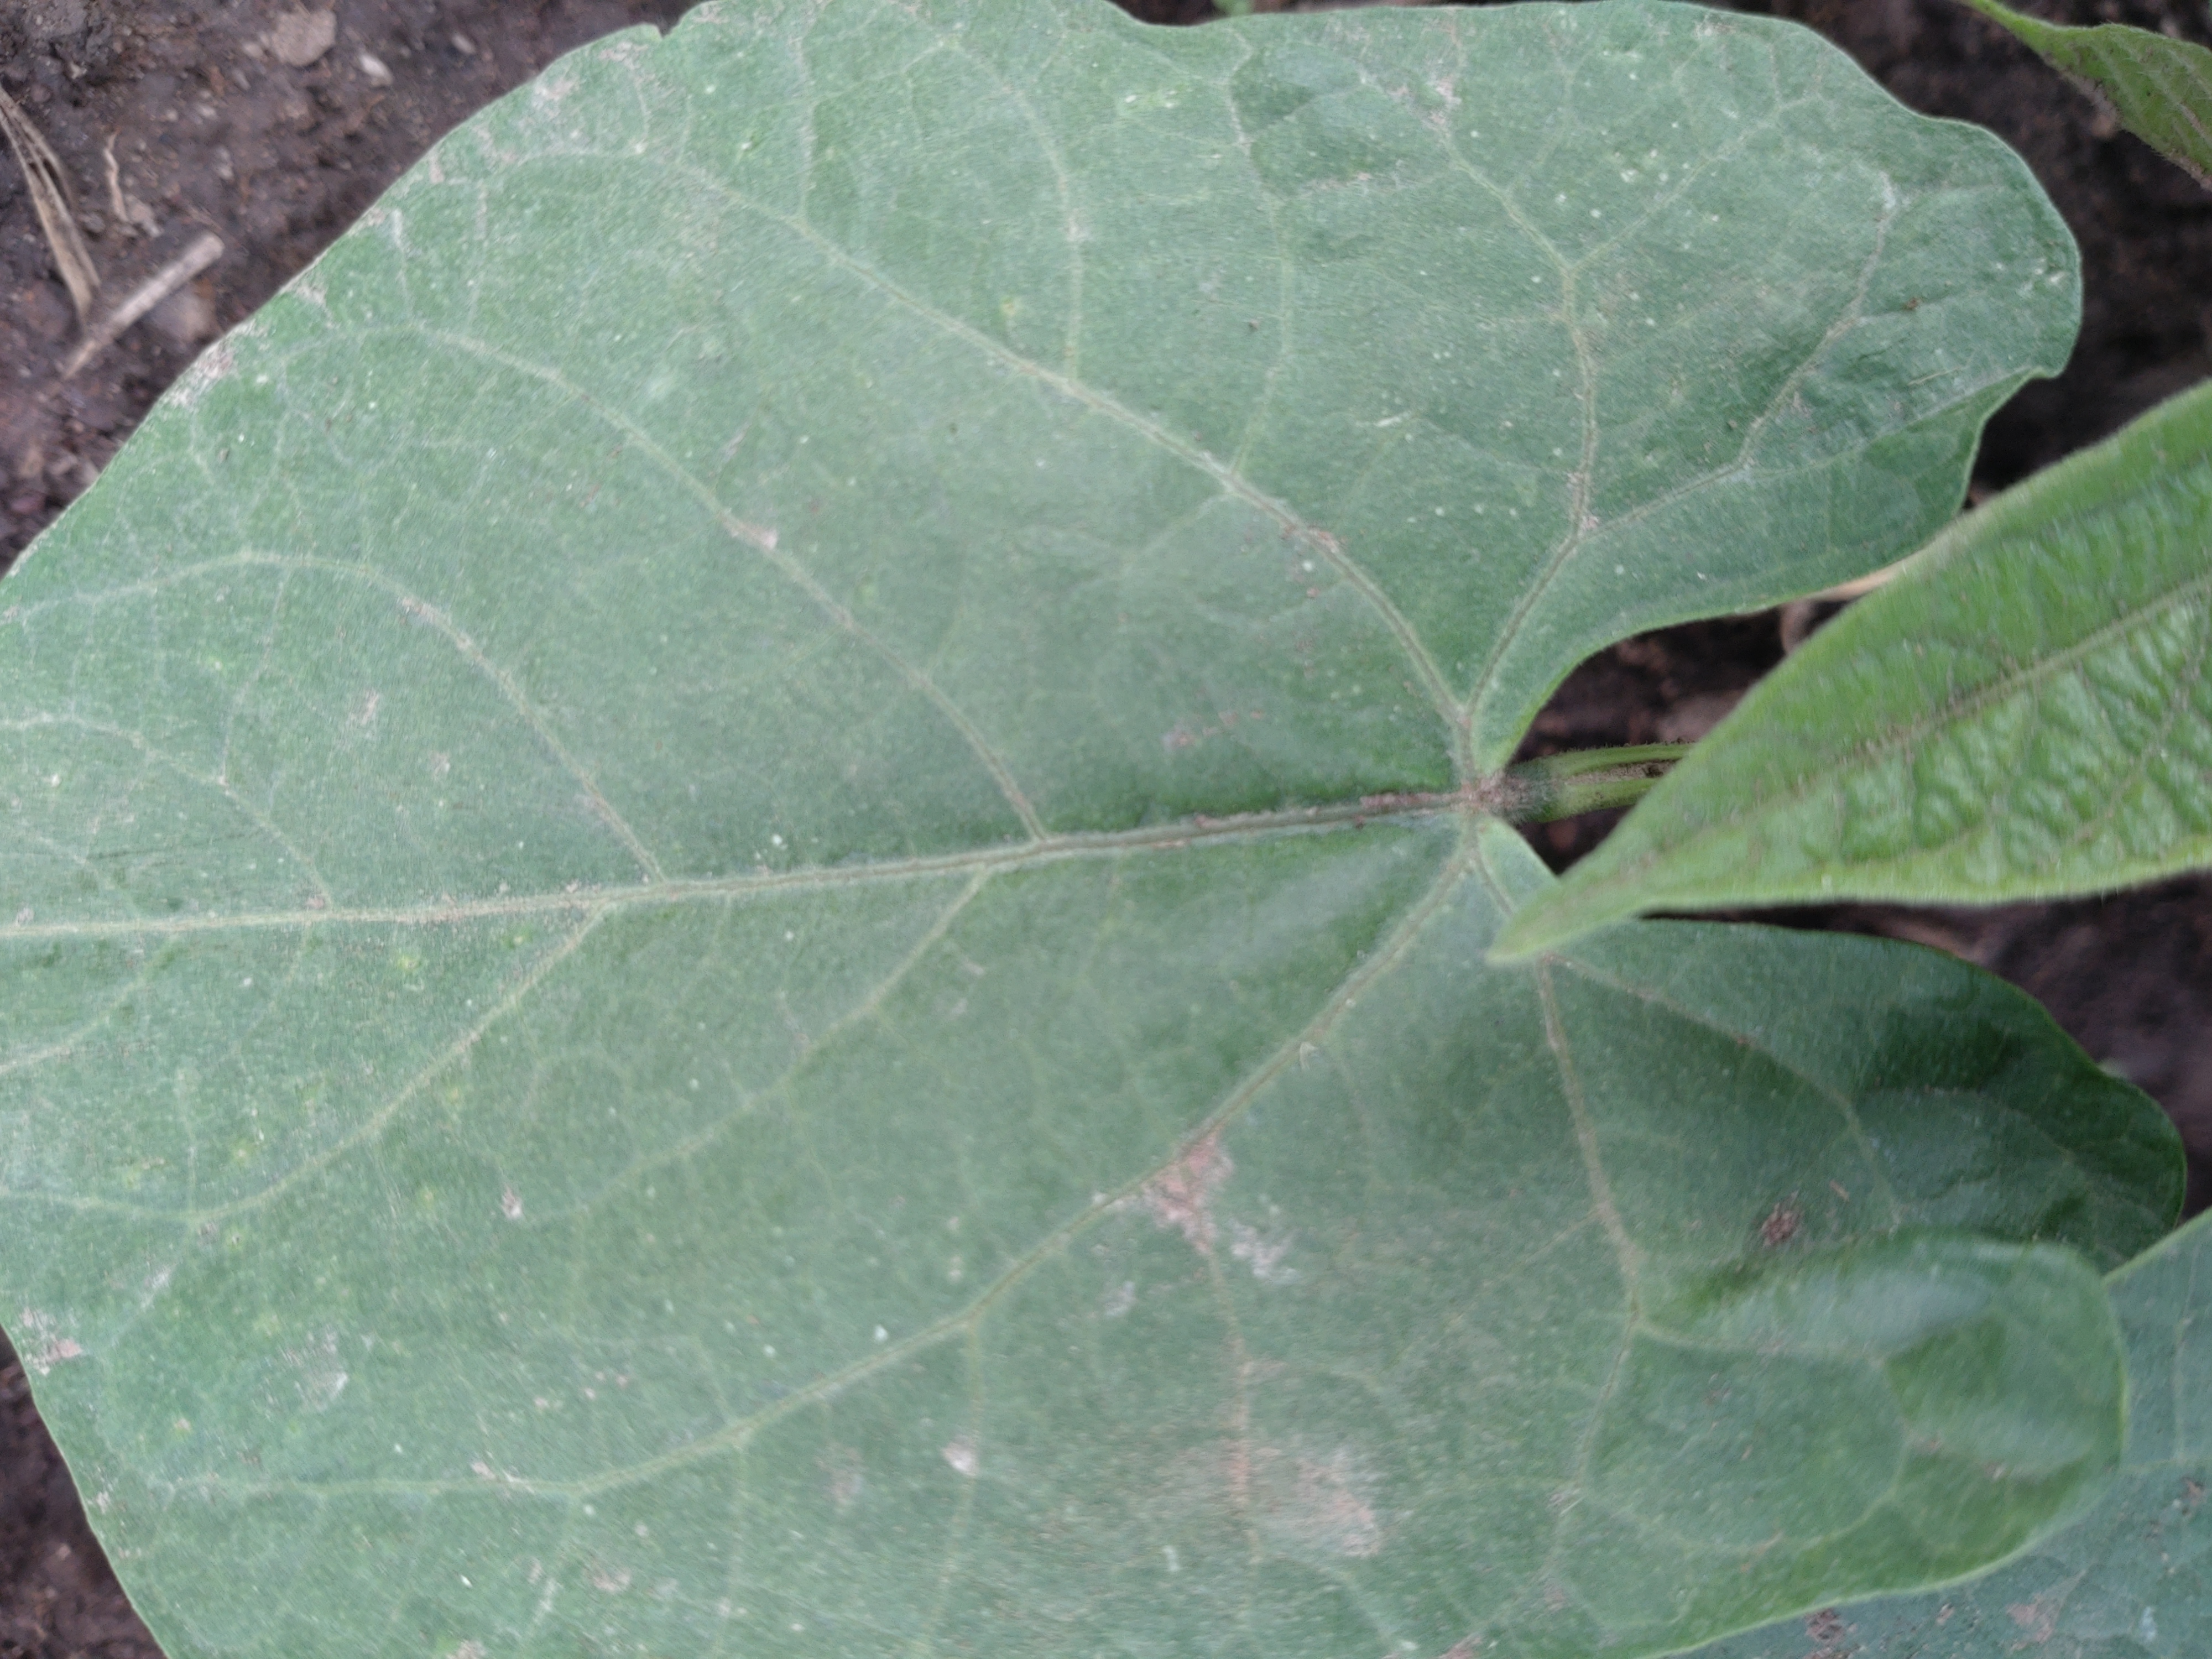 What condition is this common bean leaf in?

healthy
